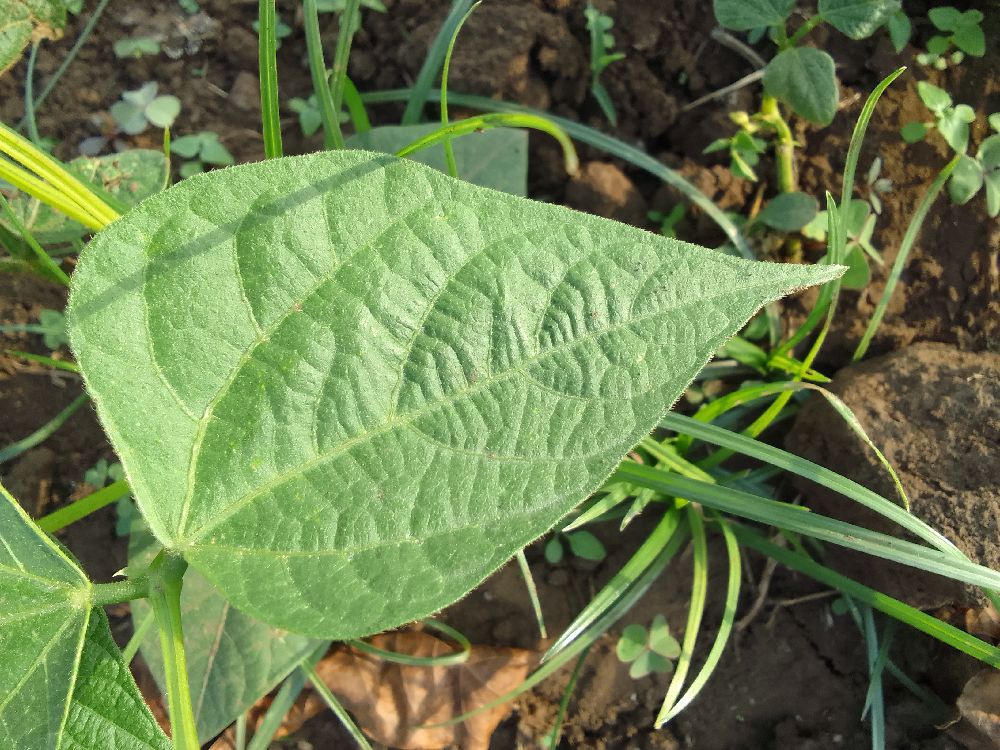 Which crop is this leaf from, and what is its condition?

common bean, healthy
